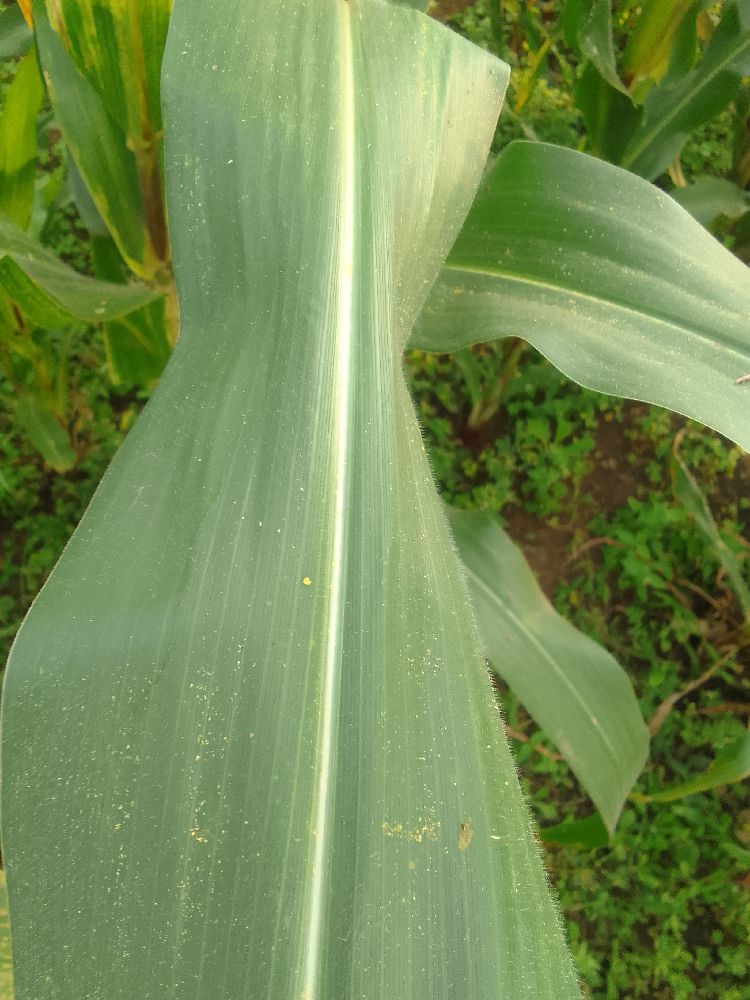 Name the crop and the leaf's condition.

maize, healthy
